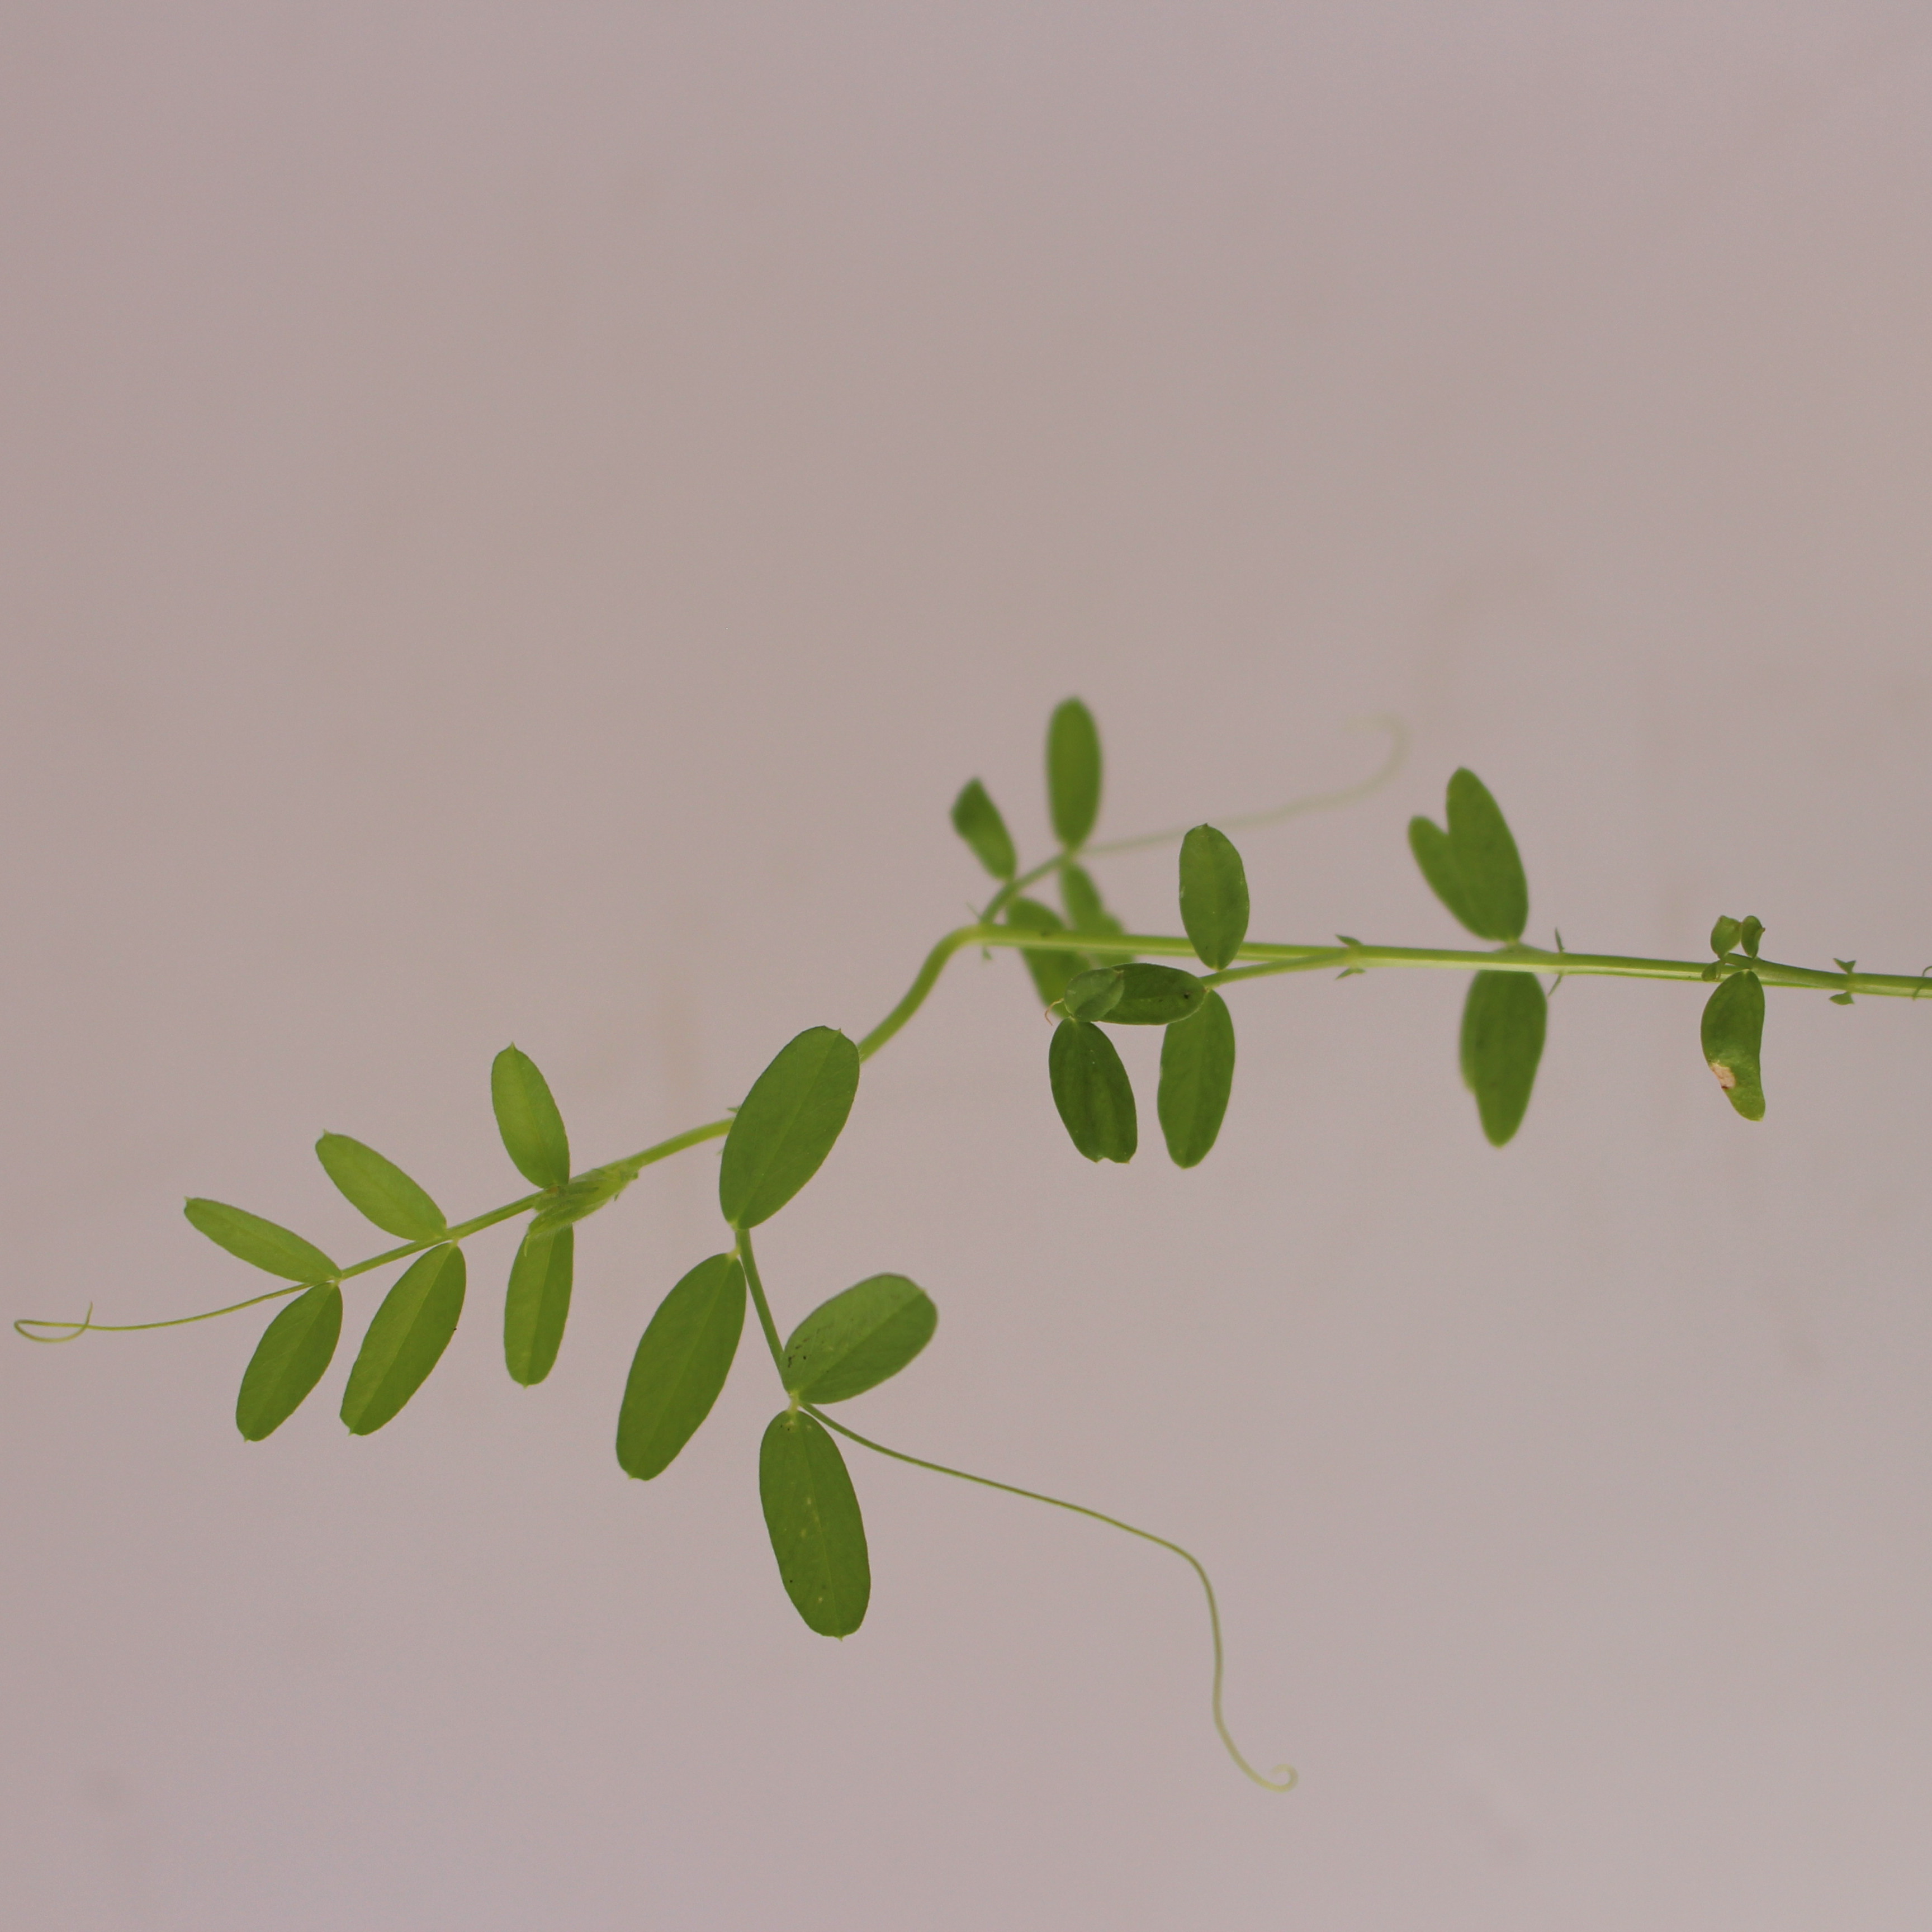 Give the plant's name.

Vicia sativa
